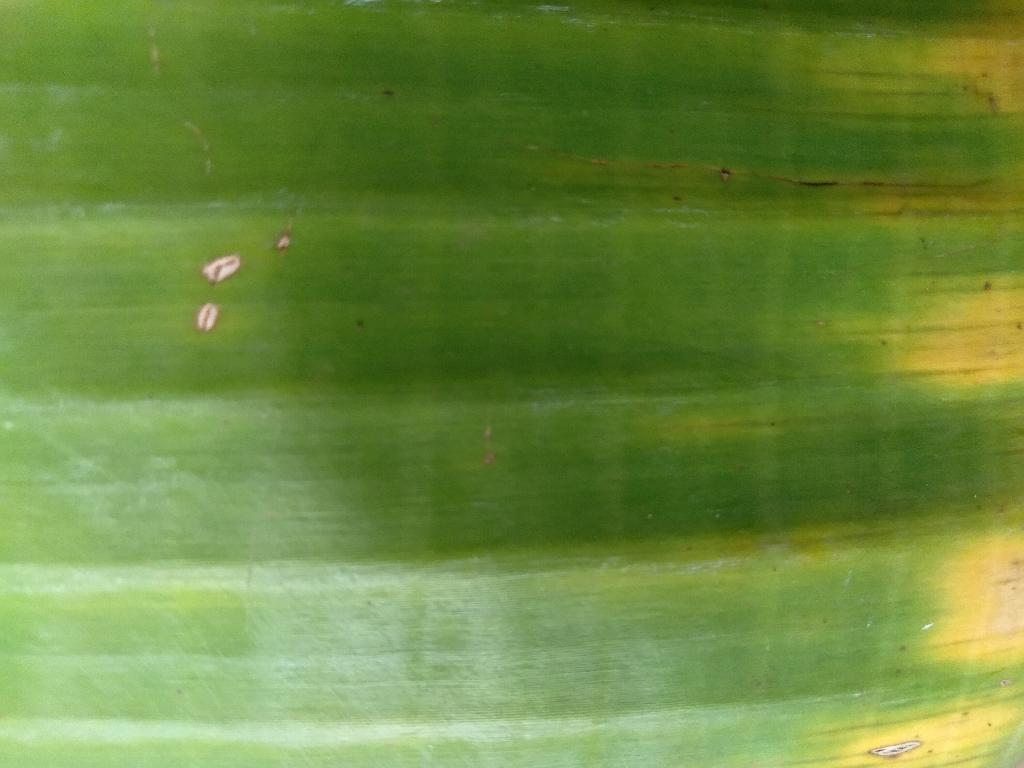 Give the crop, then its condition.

banana, fusarium wilt race 1
